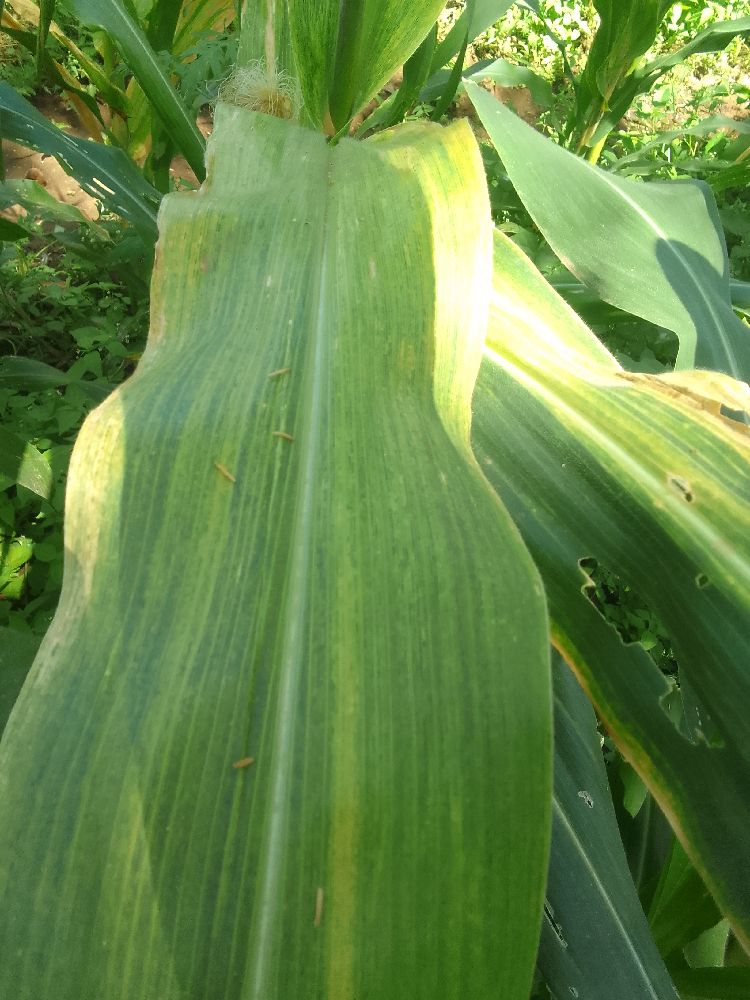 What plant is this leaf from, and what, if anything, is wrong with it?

maize, maize lethal necrosis
